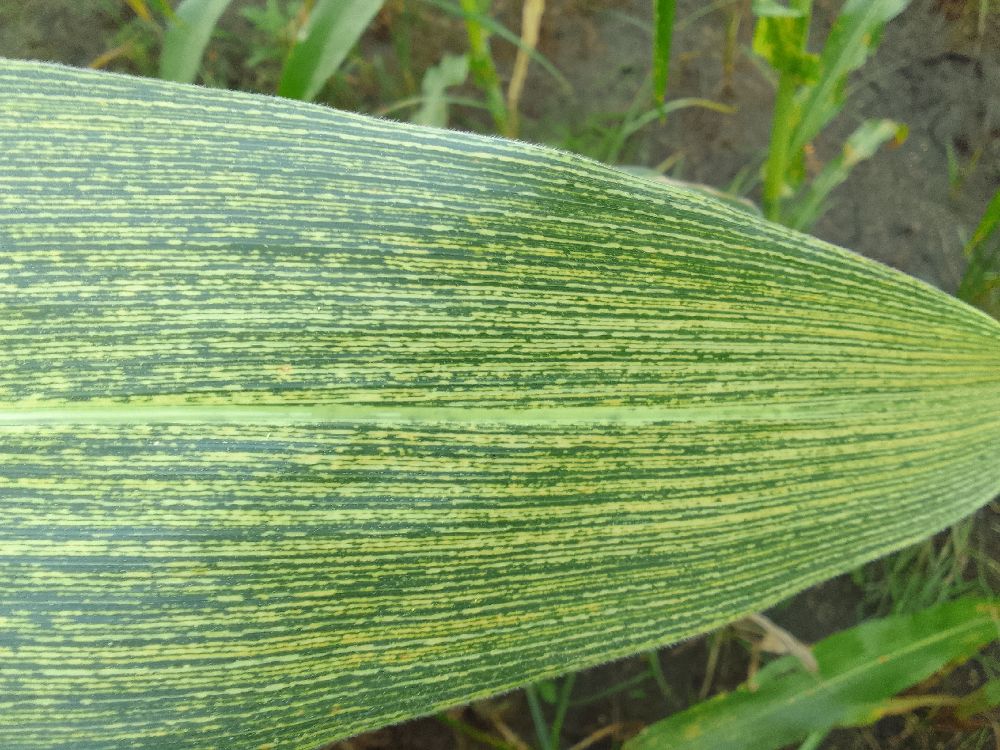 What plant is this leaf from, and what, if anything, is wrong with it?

maize, maize streak virus
